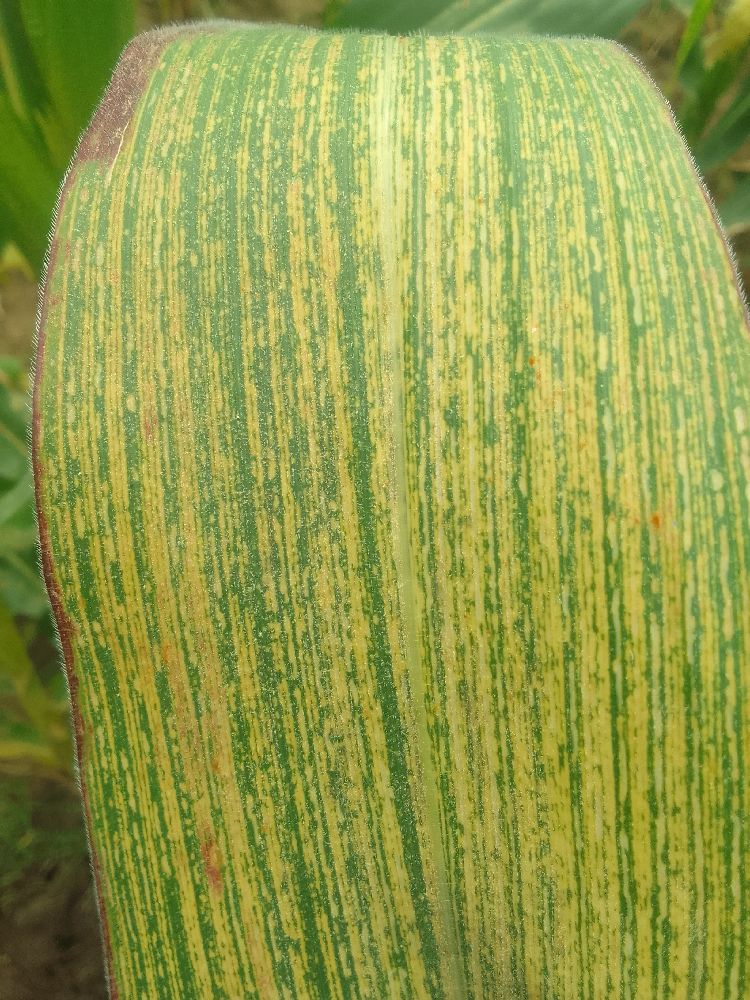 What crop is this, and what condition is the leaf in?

maize, maize streak virus
